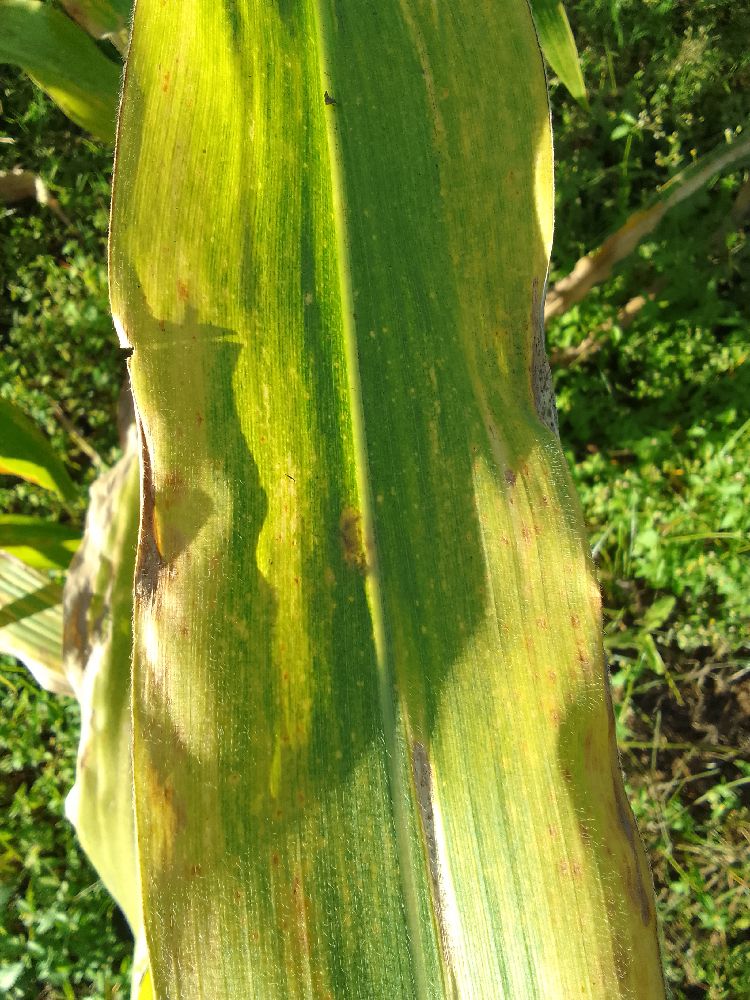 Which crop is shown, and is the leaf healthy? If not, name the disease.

maize, maize lethal necrosis
